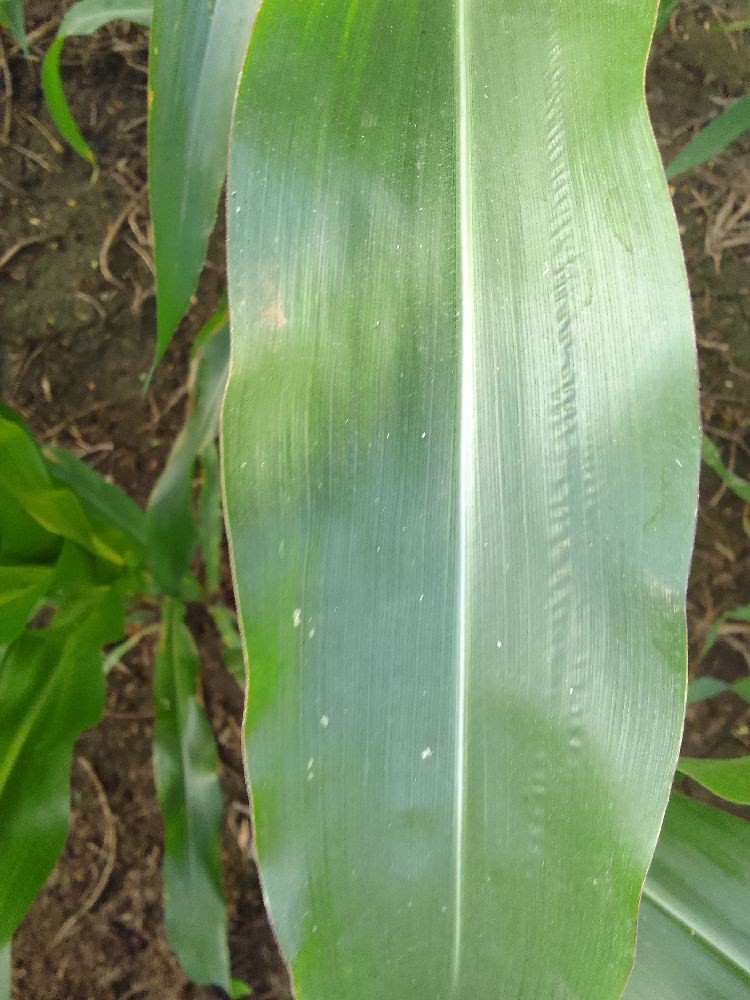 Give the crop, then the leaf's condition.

maize, healthy
